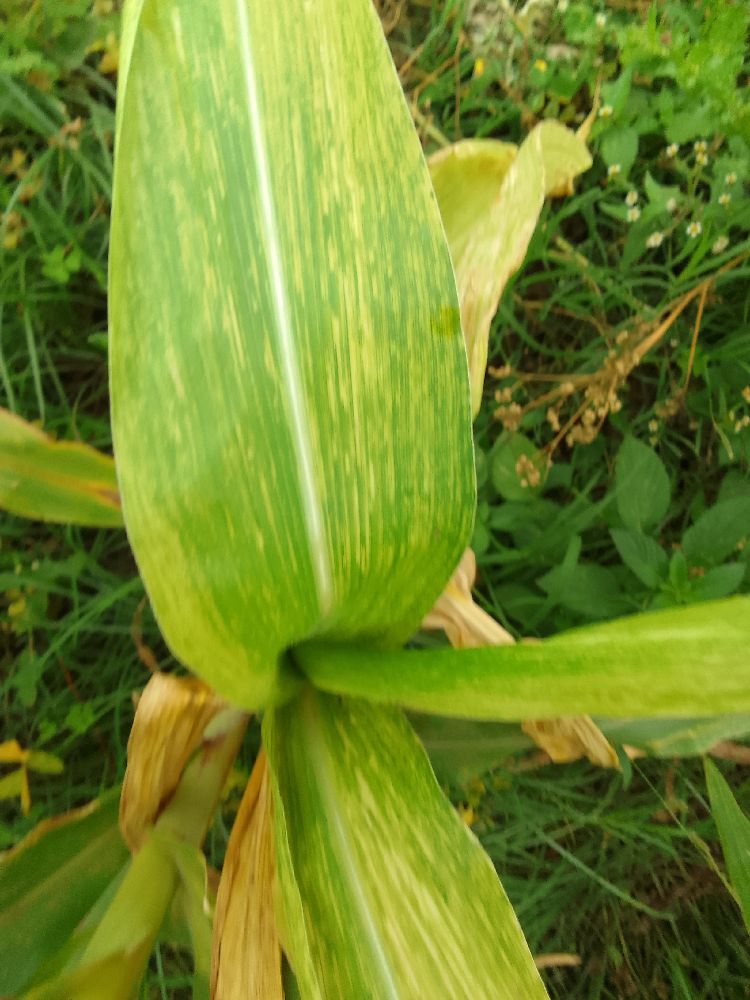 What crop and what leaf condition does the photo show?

maize, maize lethal necrosis
